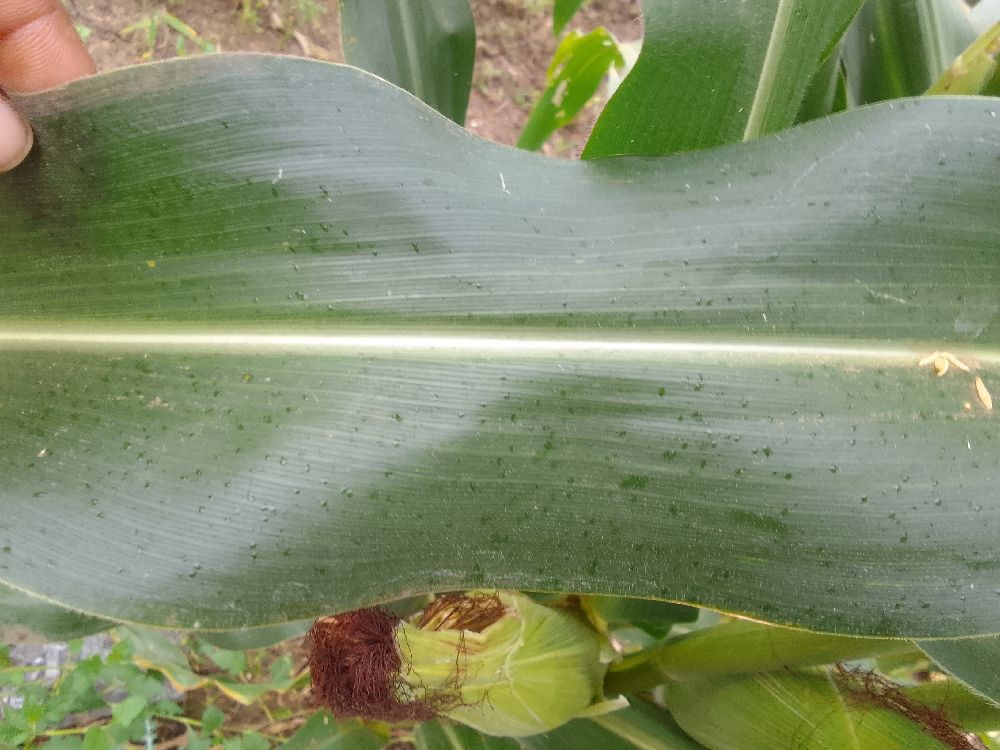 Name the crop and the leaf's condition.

maize, healthy
